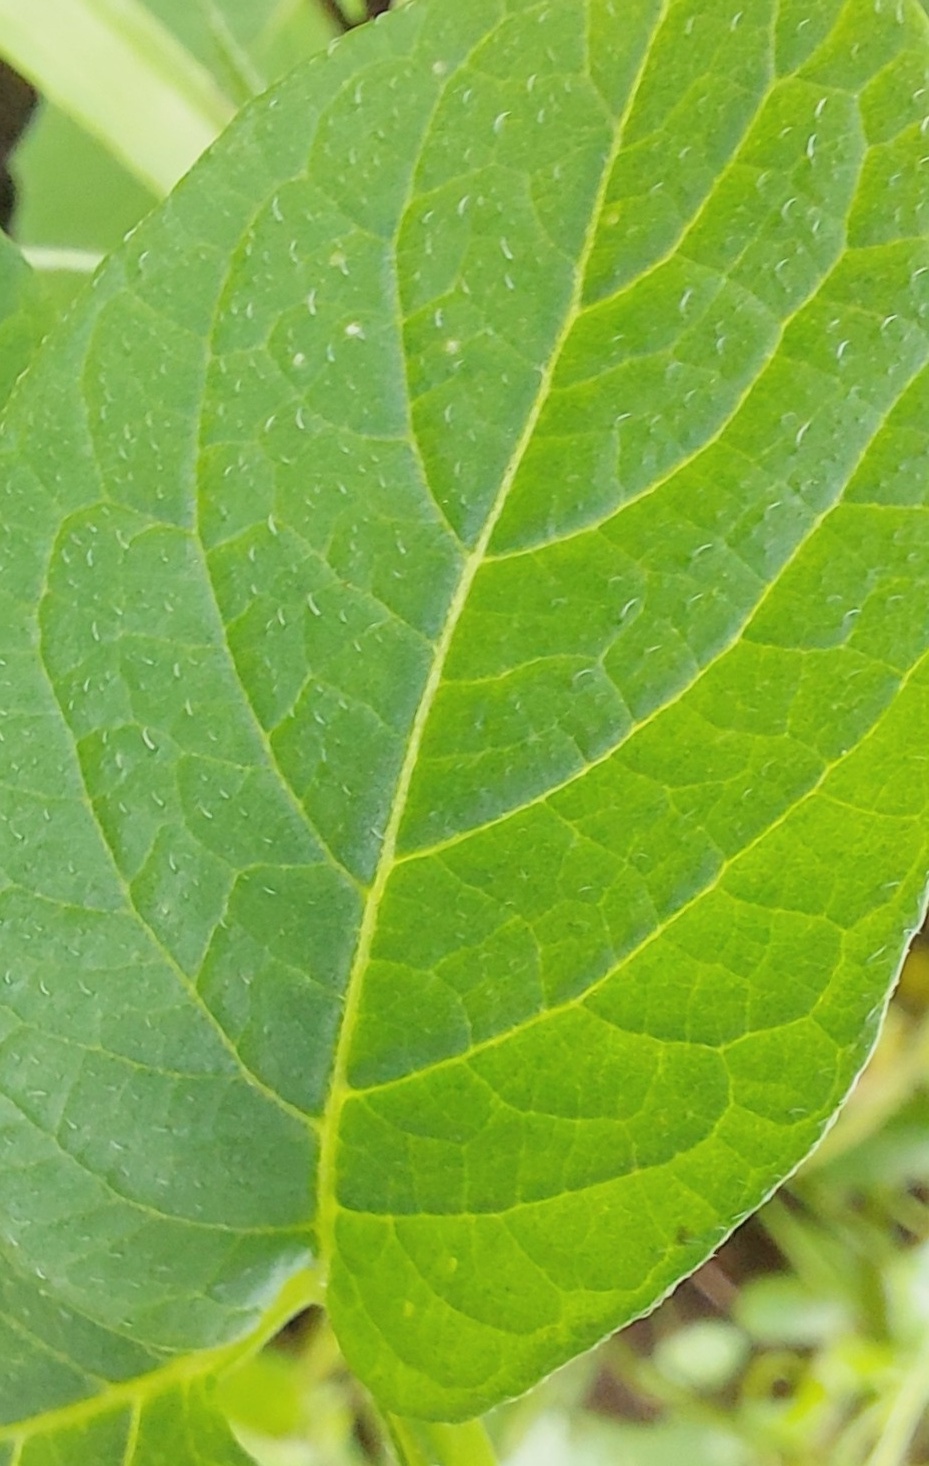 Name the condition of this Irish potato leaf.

healthy
